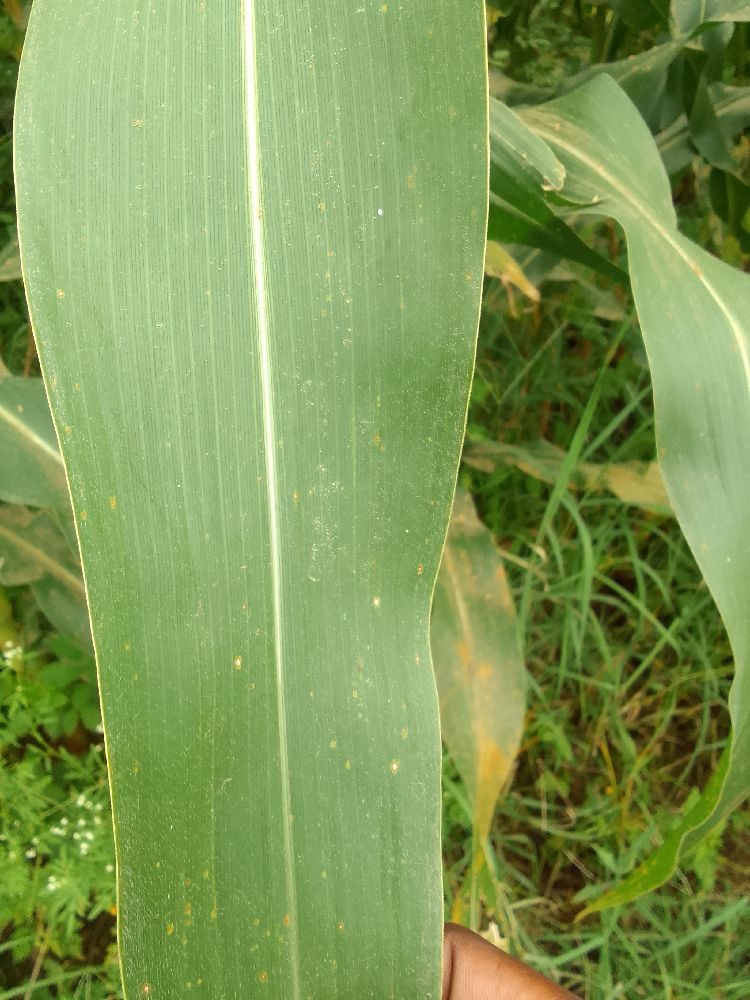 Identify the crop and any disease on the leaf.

maize, healthy
